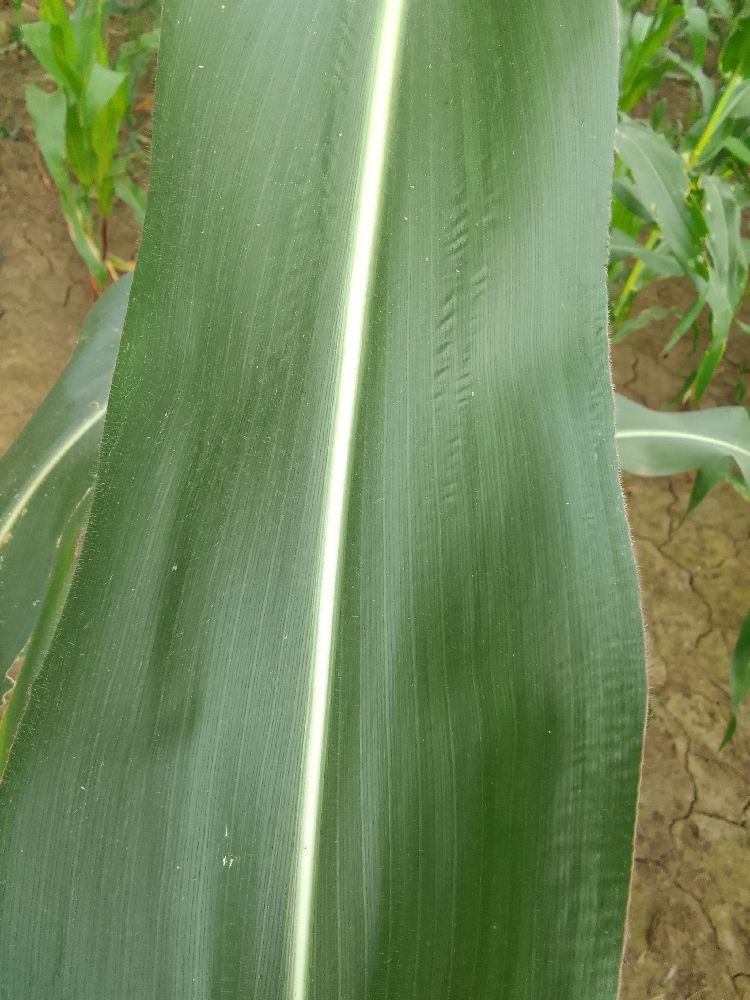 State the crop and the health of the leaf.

maize, healthy
